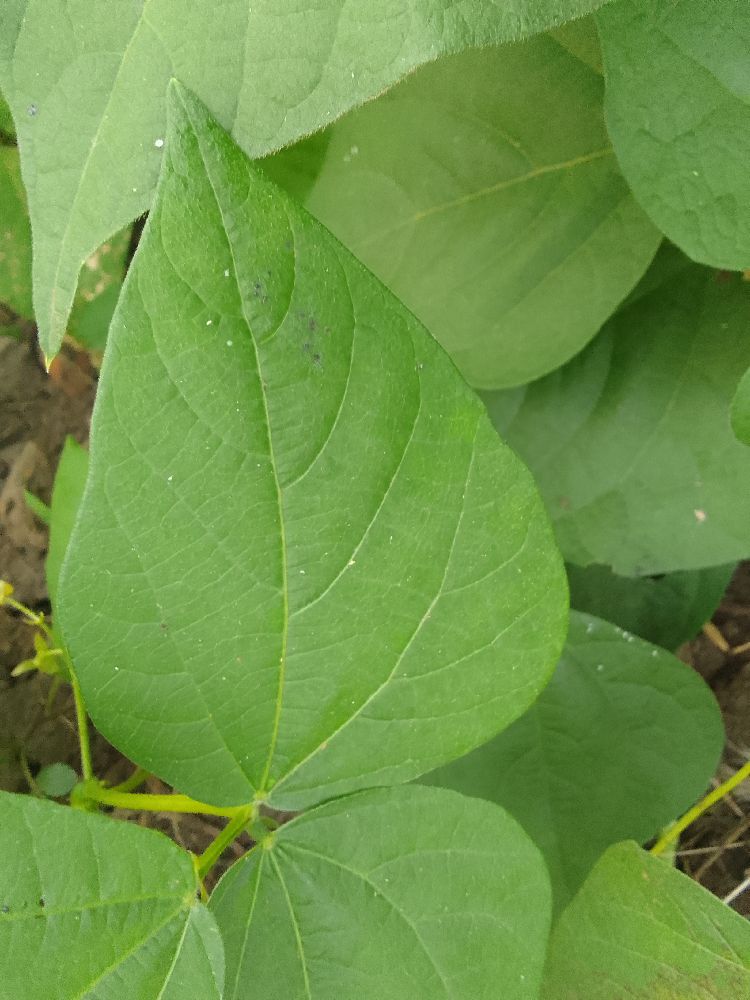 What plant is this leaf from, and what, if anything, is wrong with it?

common bean, healthy
